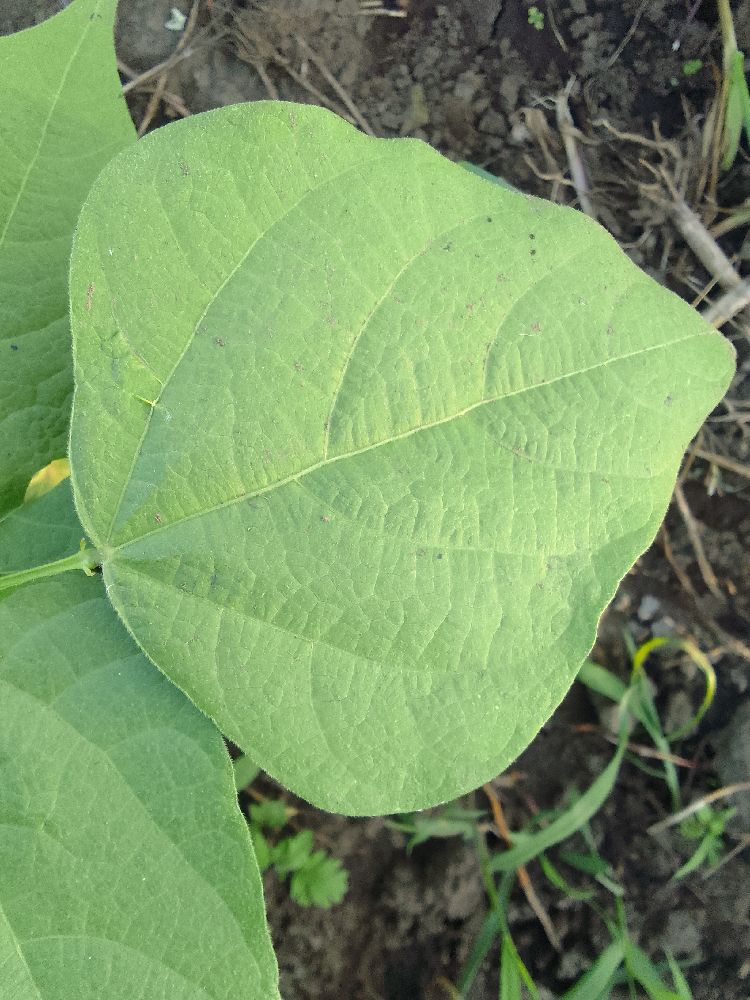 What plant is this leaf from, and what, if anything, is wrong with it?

common bean, healthy
